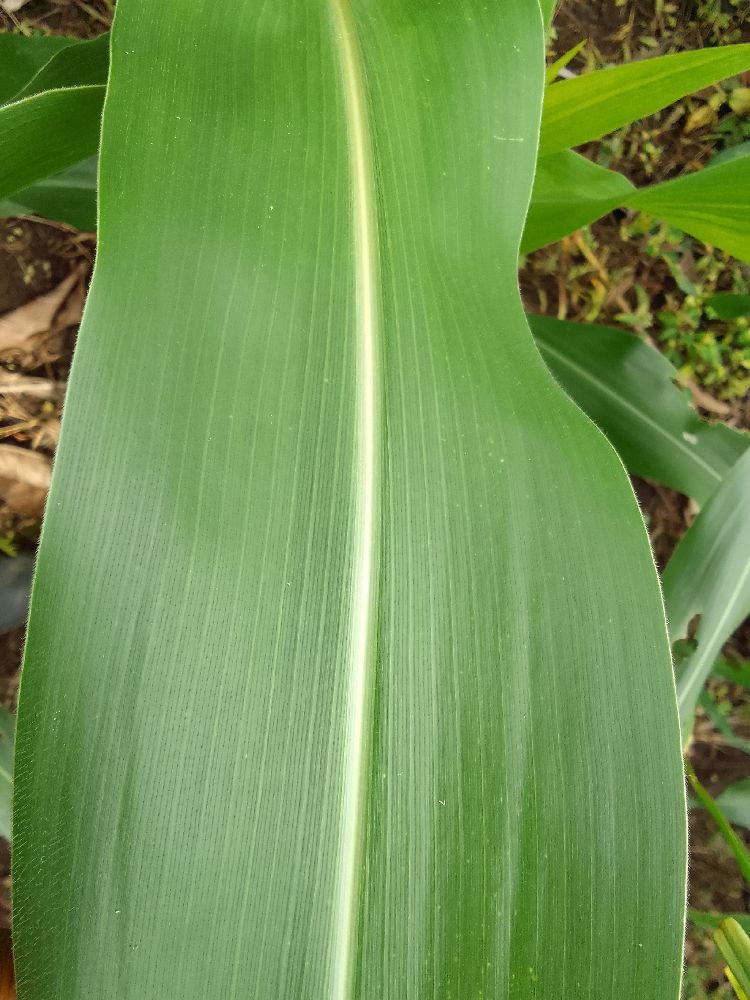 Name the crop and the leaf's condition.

maize, healthy
